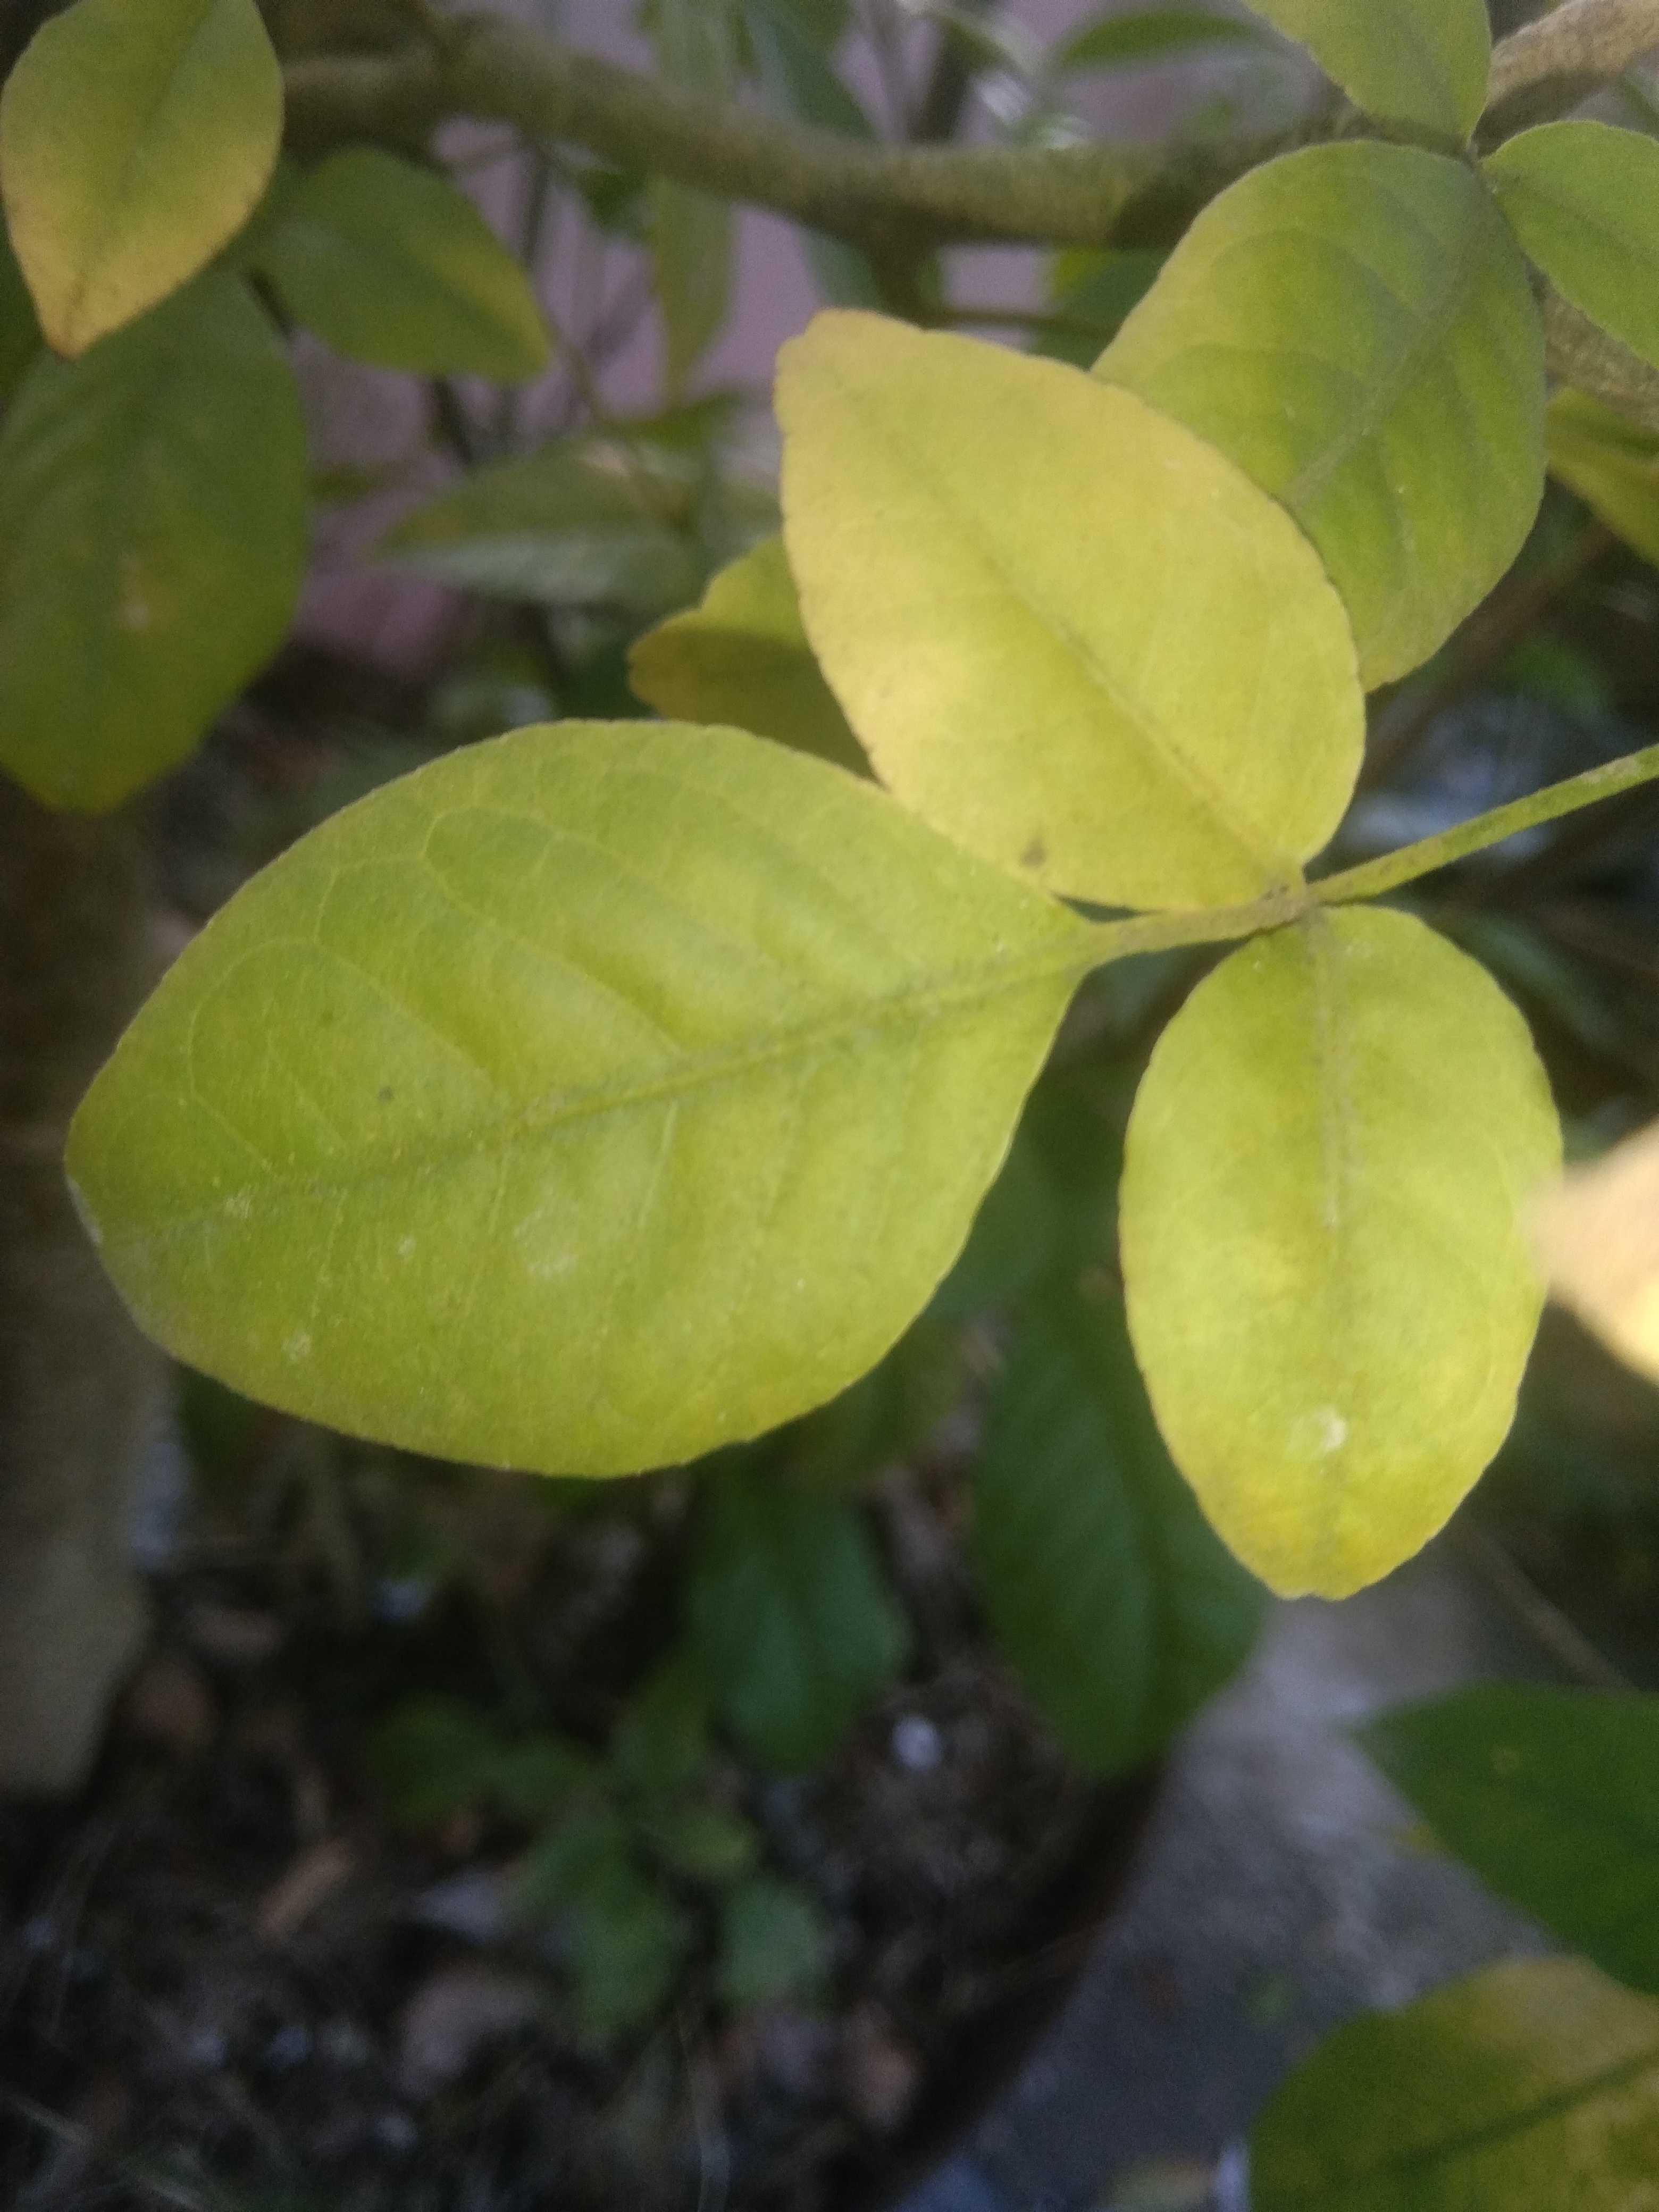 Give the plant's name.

wood apple
